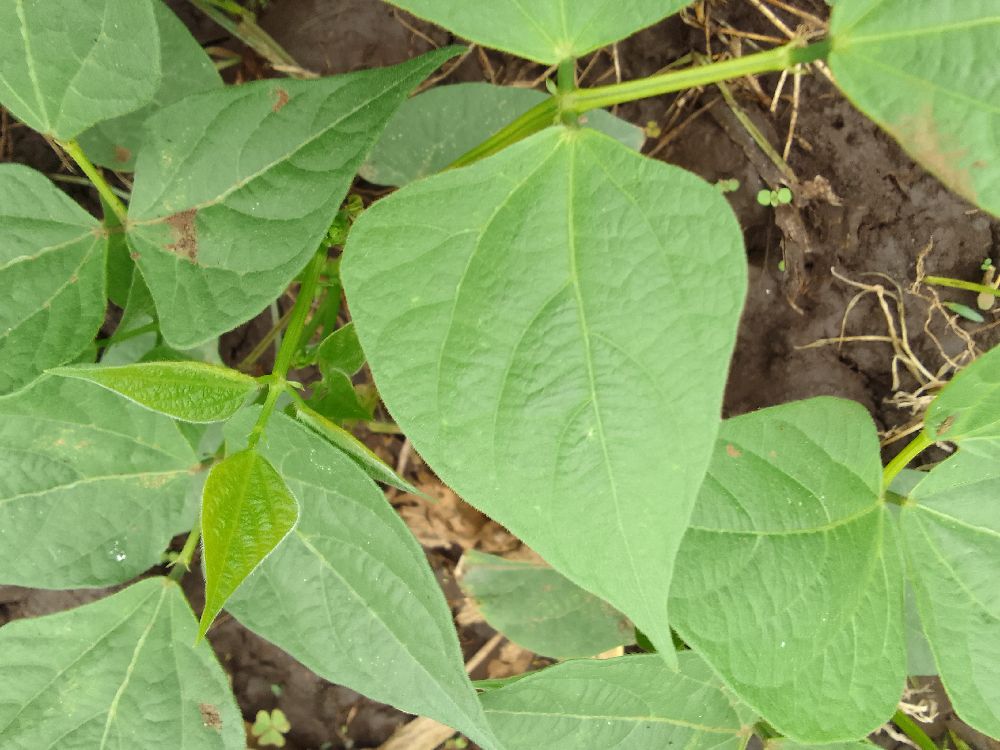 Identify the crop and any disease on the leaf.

common bean, healthy
